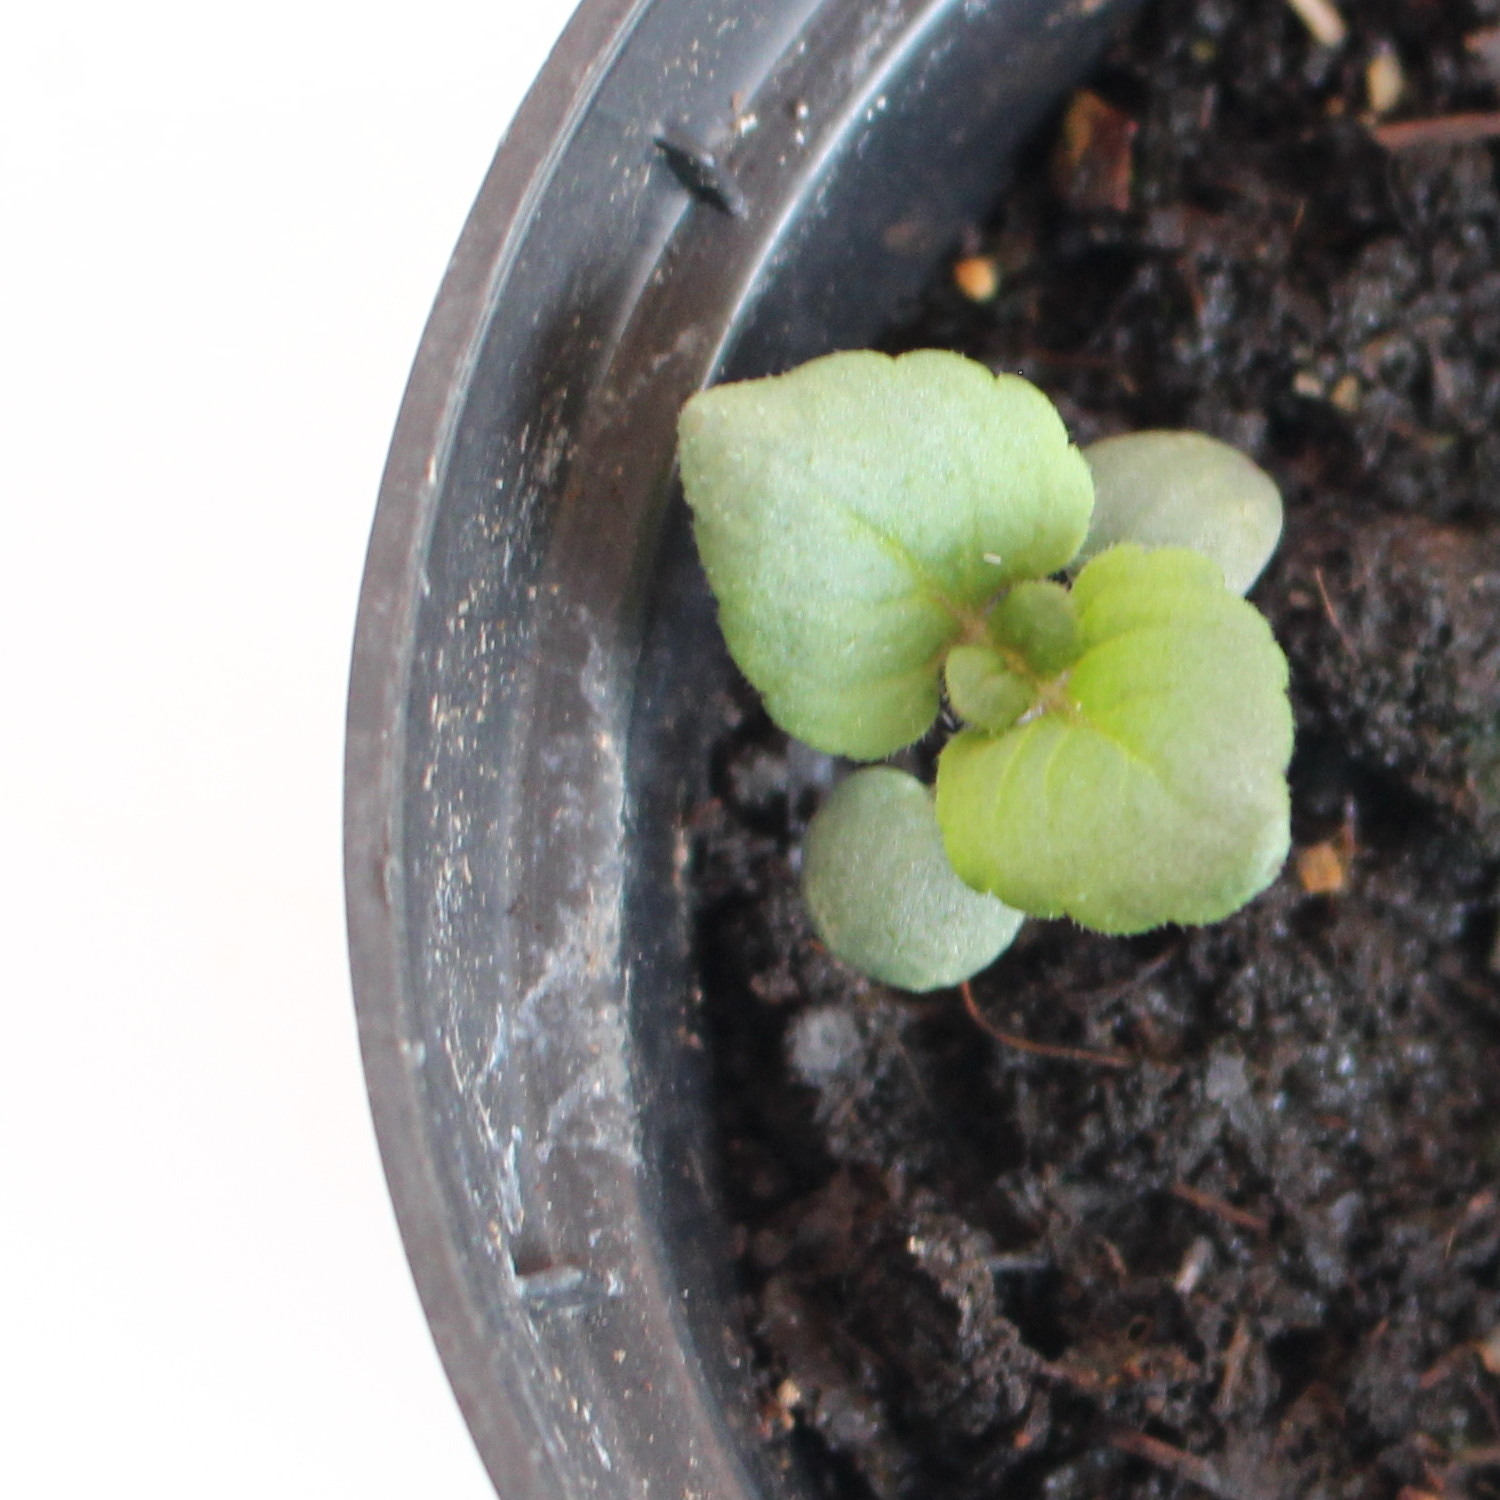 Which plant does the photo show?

Veronica persica
